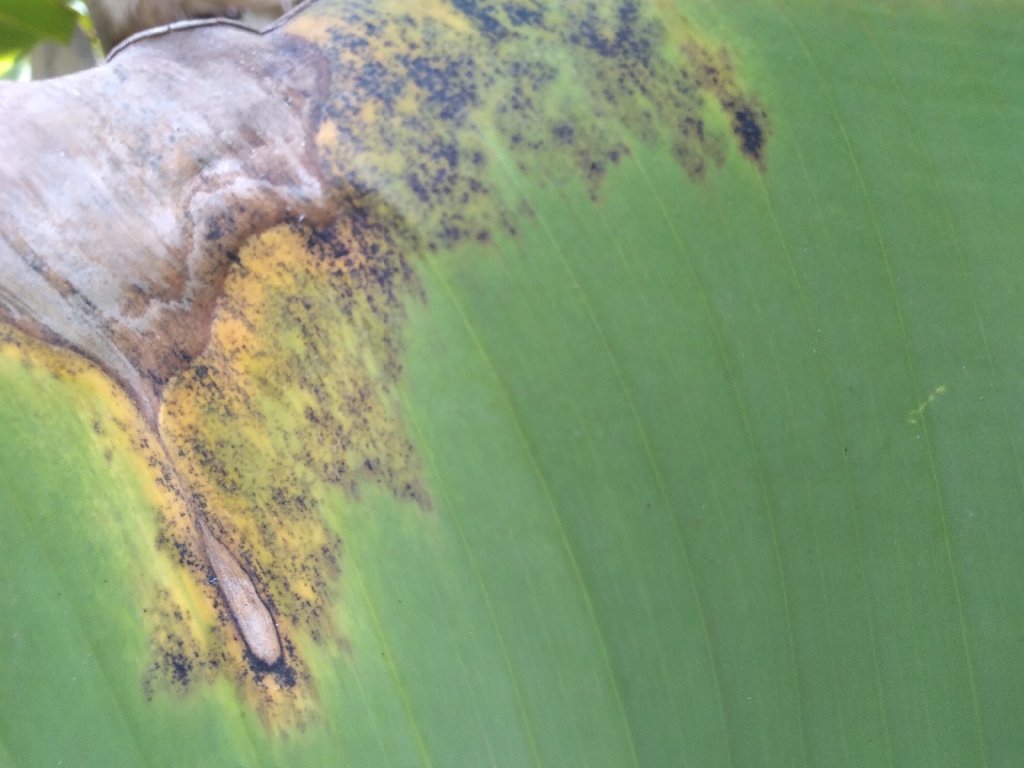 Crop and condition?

banana, black sigatoka
